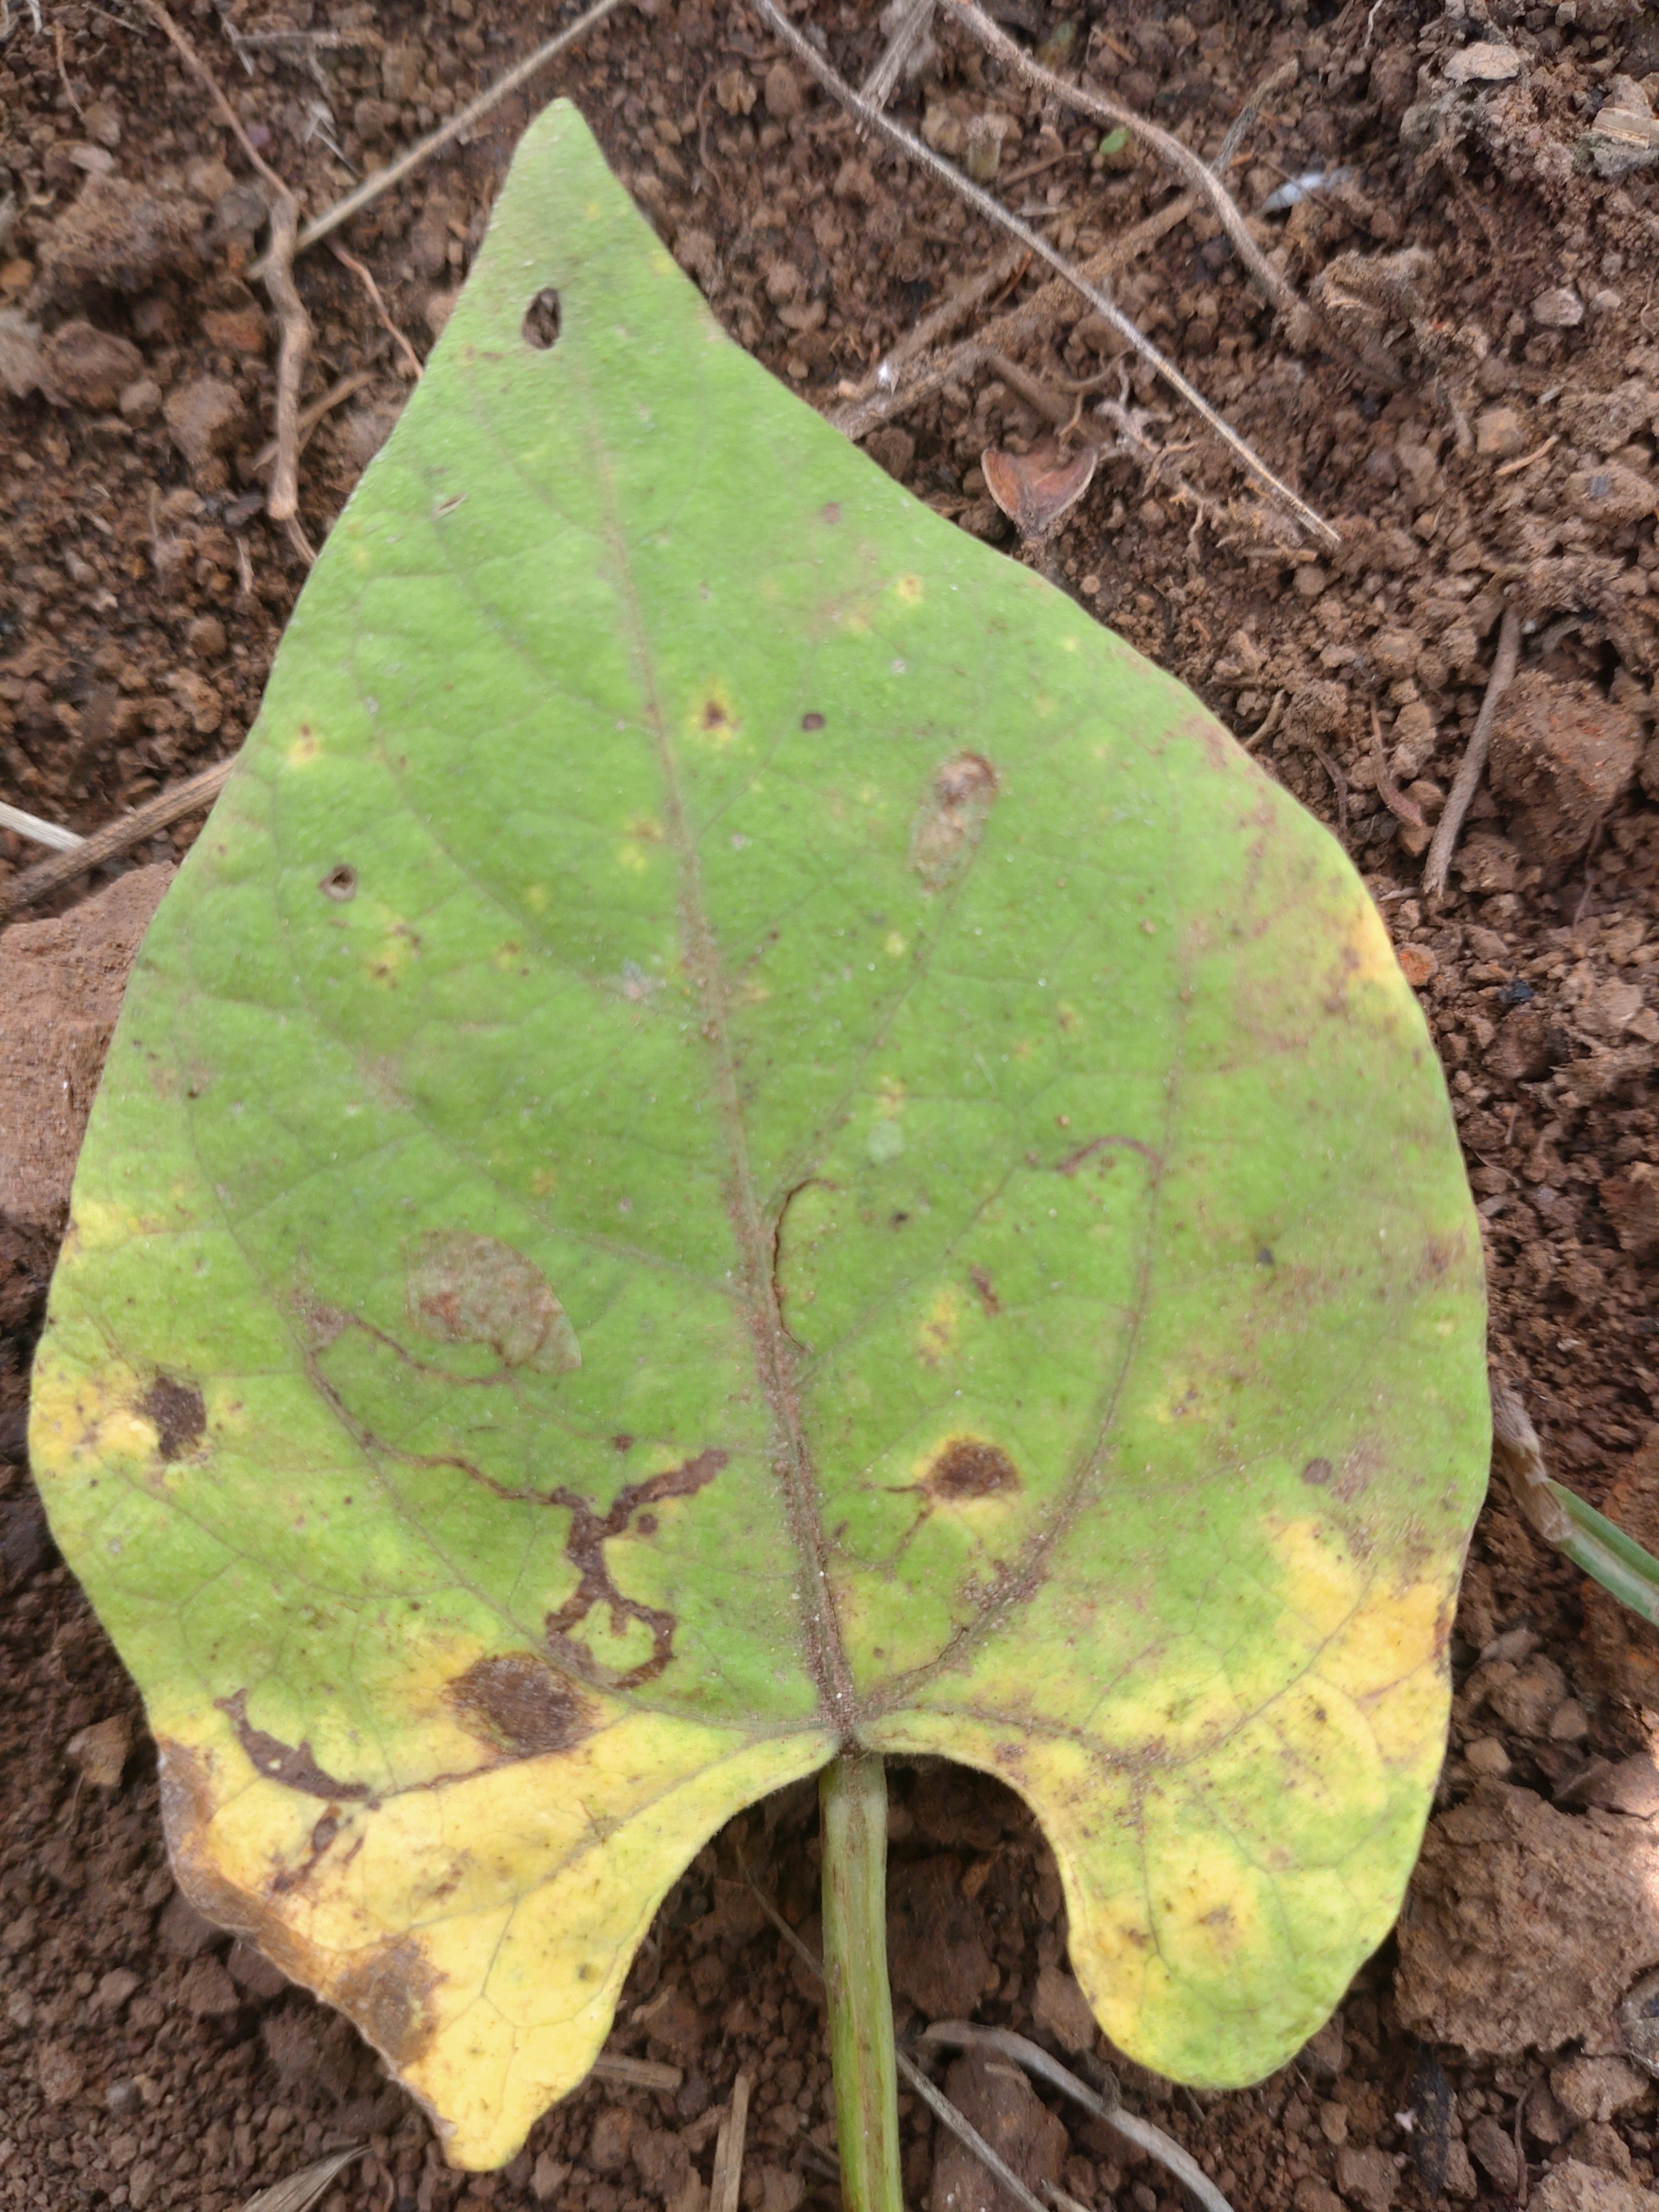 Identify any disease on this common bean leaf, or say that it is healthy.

rust
